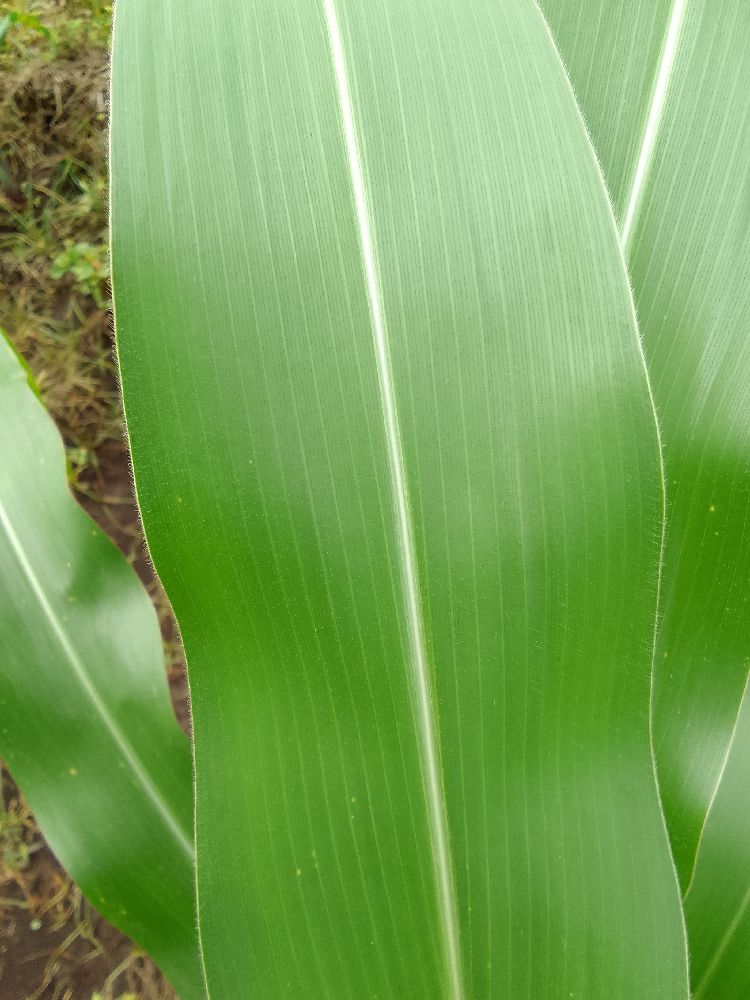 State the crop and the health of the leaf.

maize, healthy
